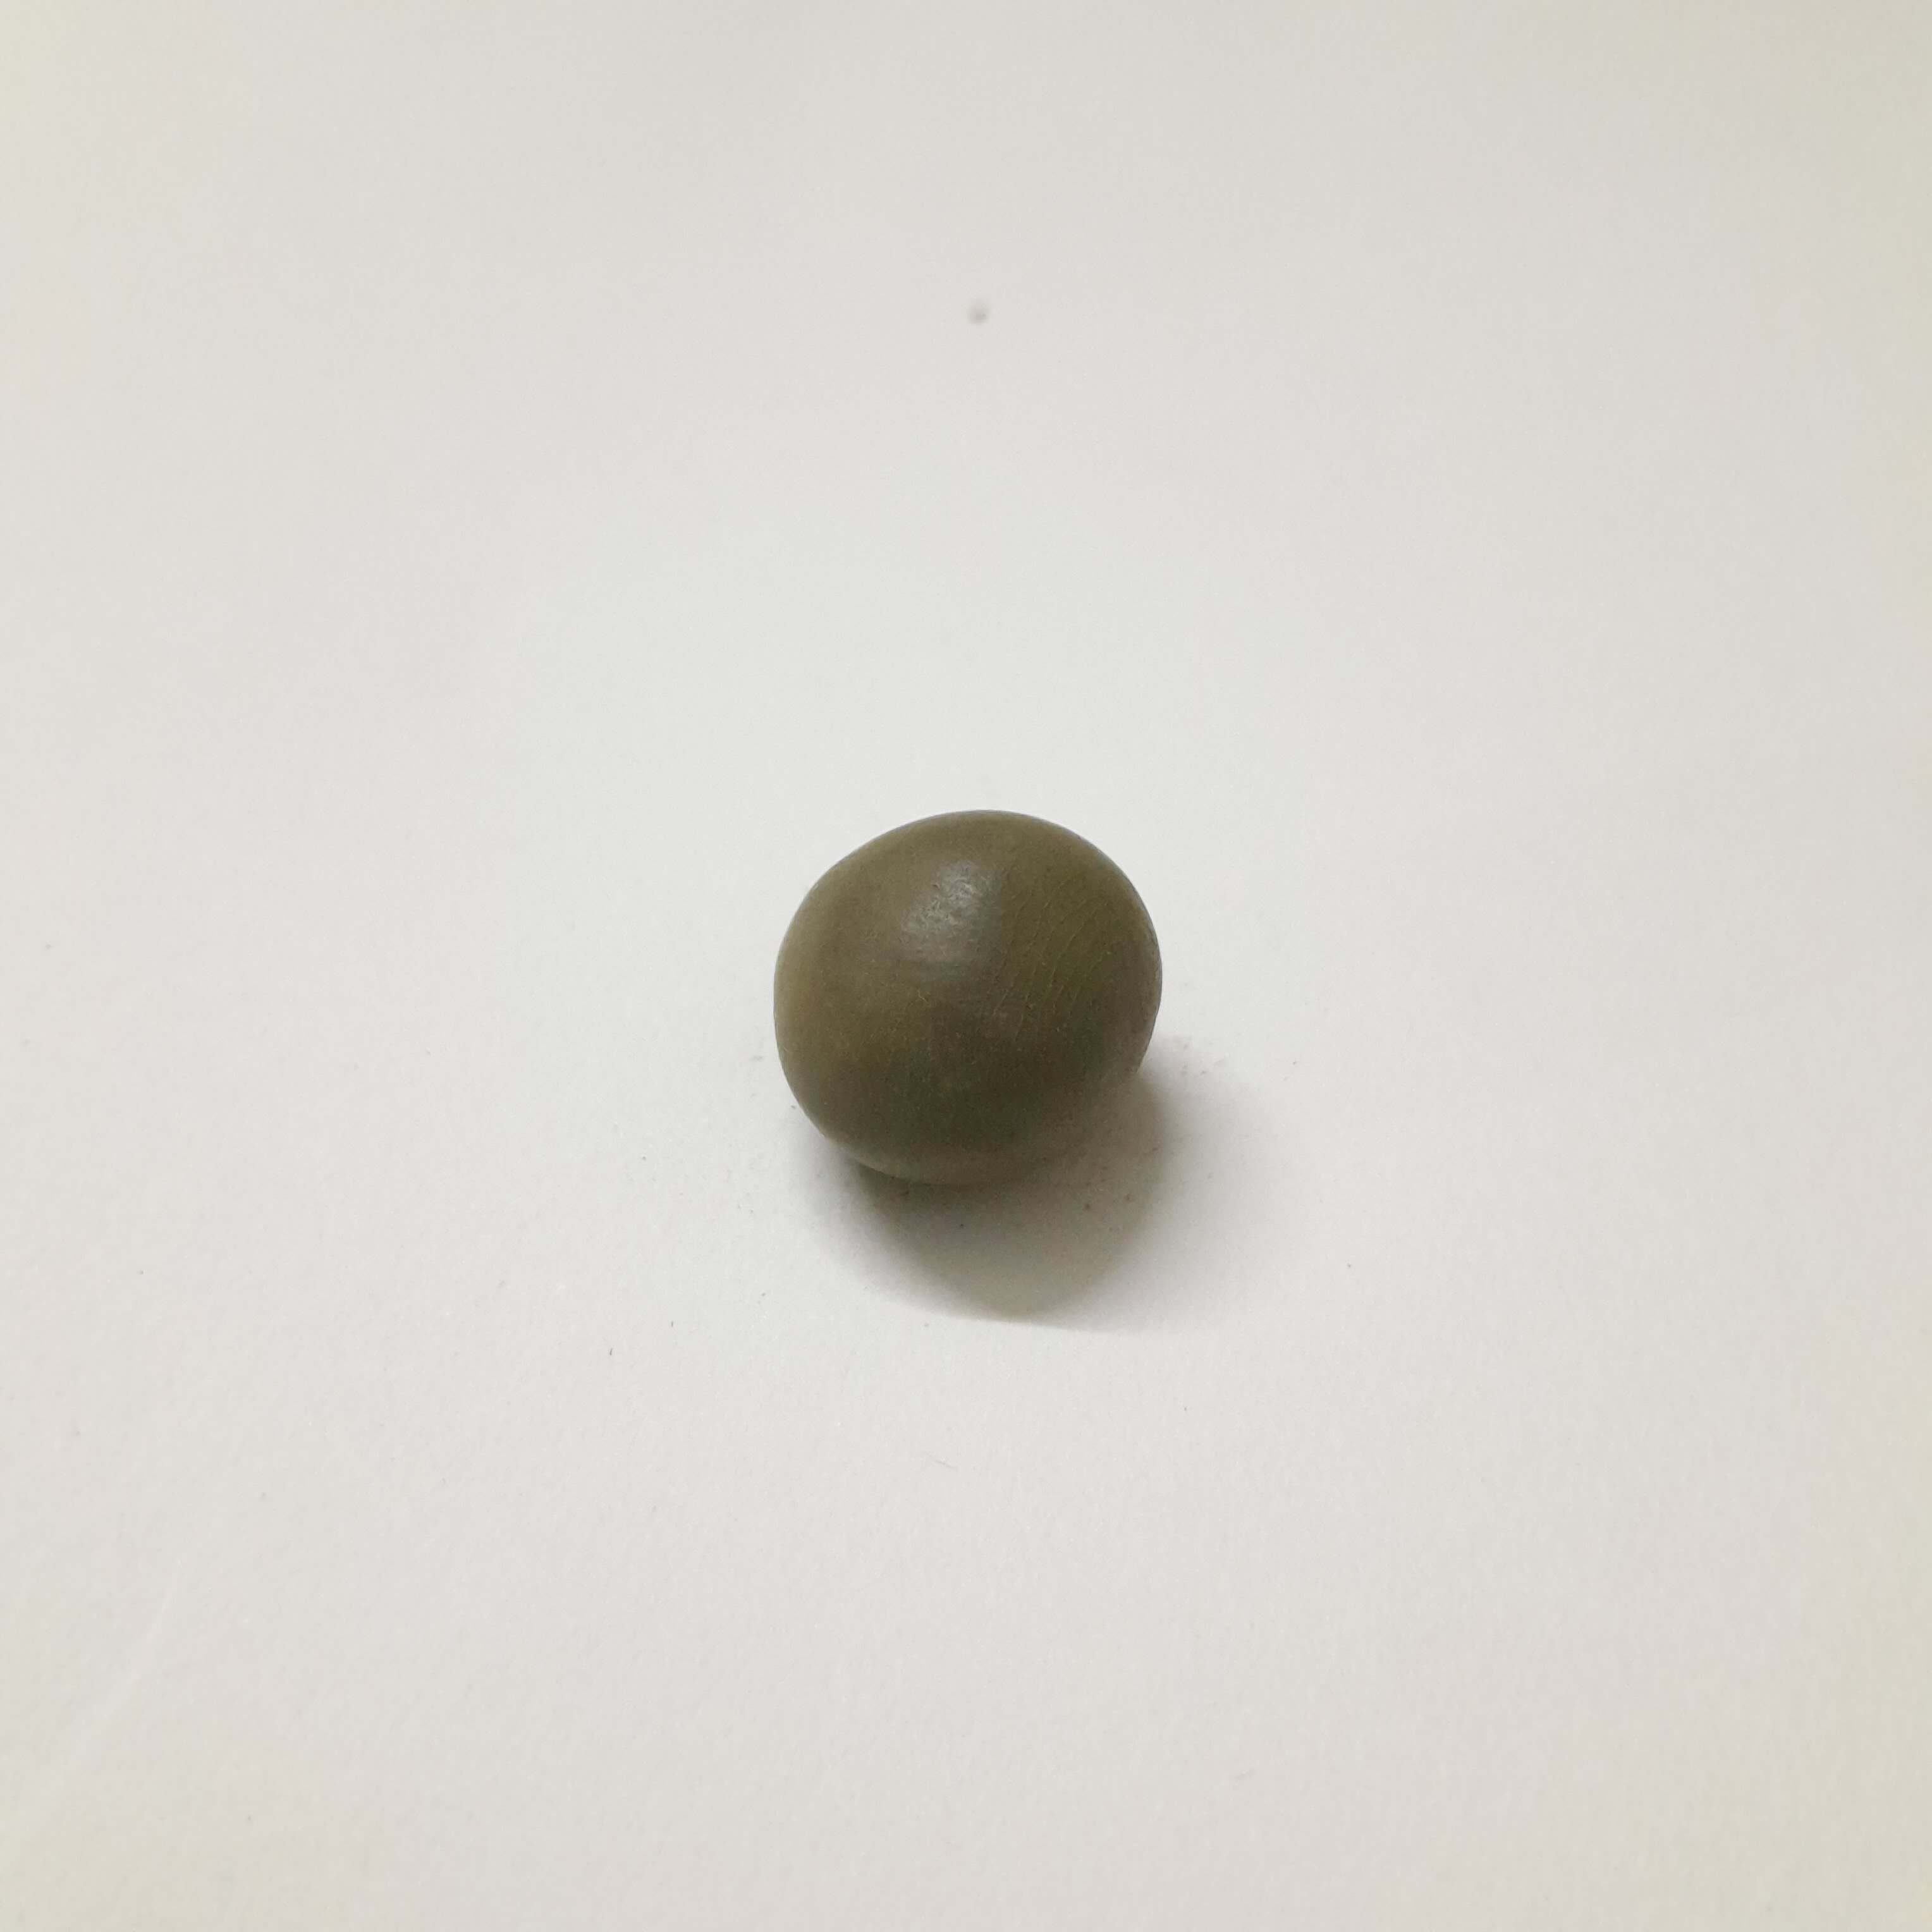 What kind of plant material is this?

sagargota
